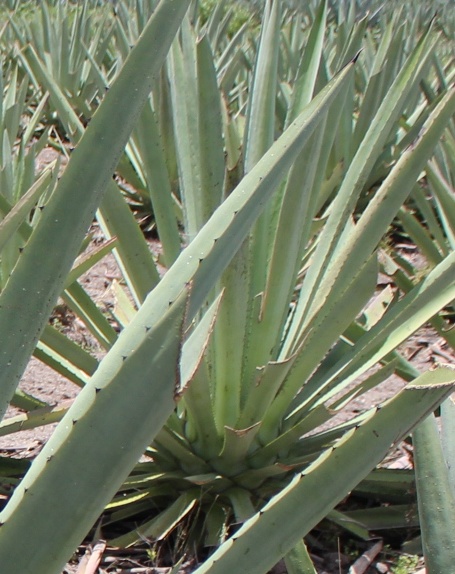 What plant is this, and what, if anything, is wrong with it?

agave, yellow
